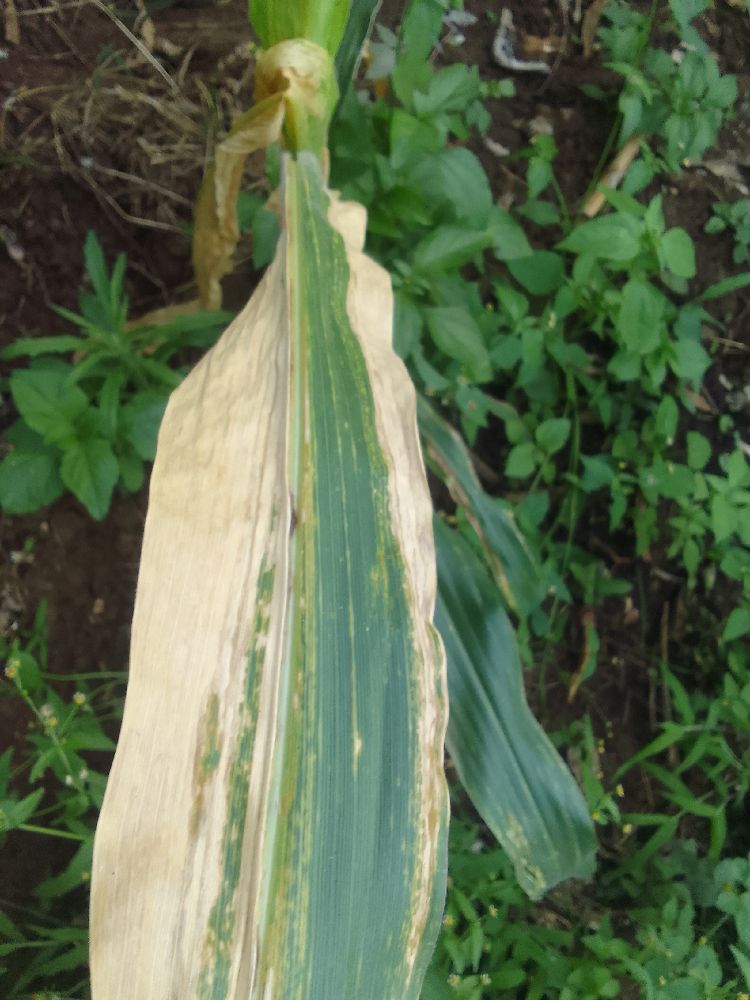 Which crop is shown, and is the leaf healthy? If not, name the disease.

maize, maize lethal necrosis
